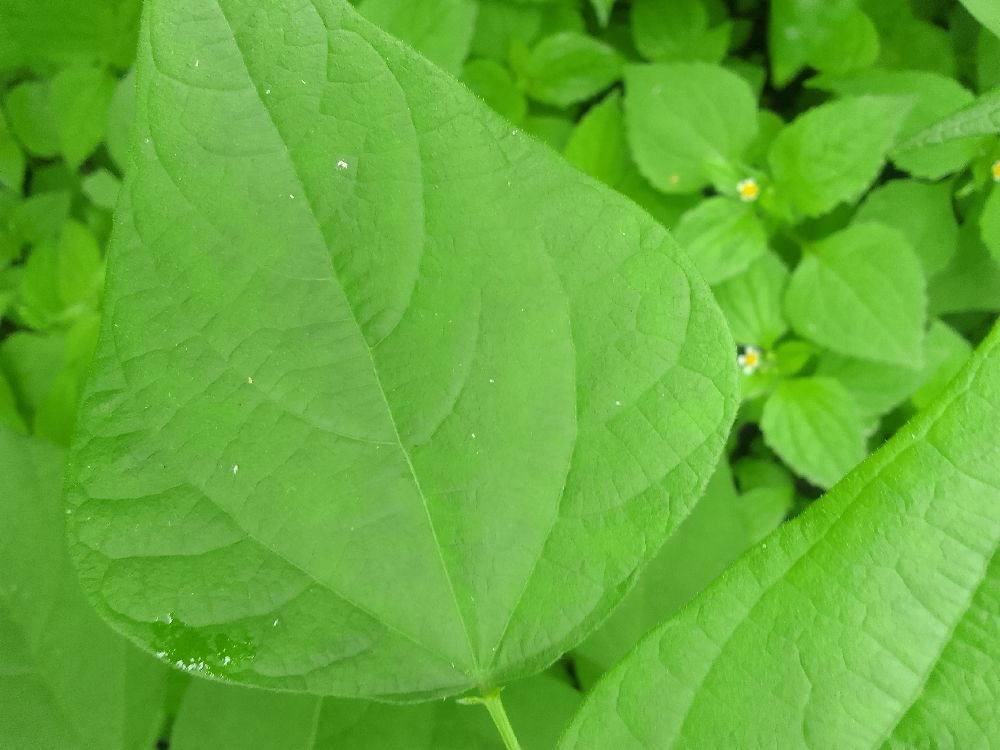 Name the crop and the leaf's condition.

common bean, healthy
